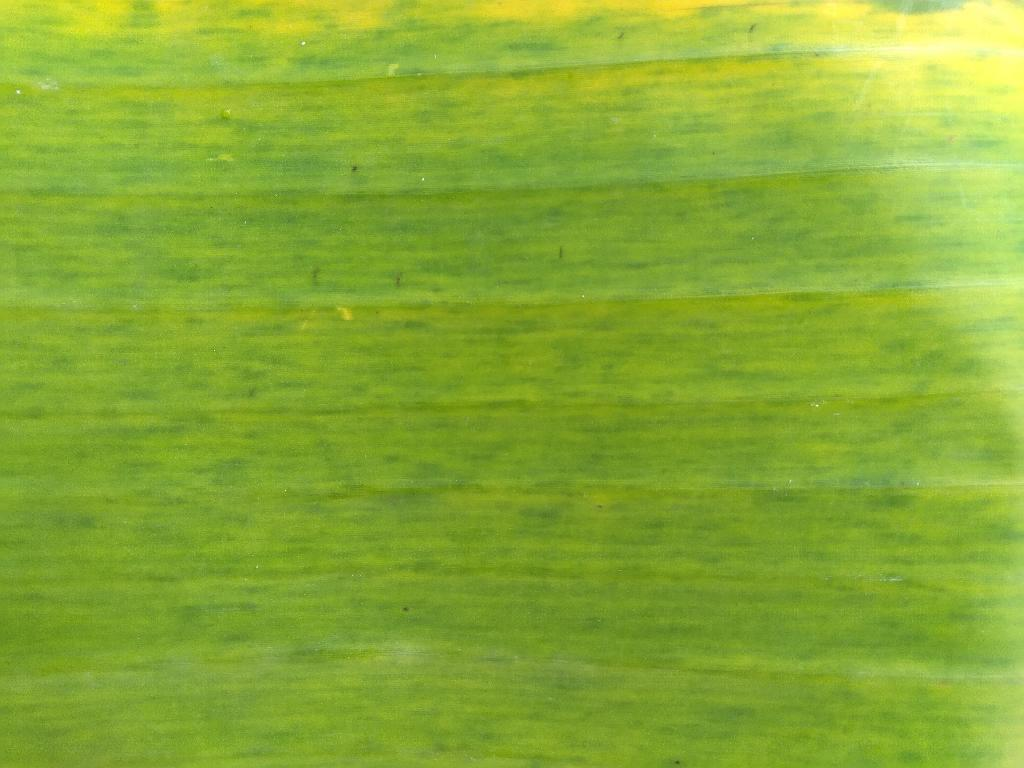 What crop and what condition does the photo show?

banana, fusarium wilt race 1
